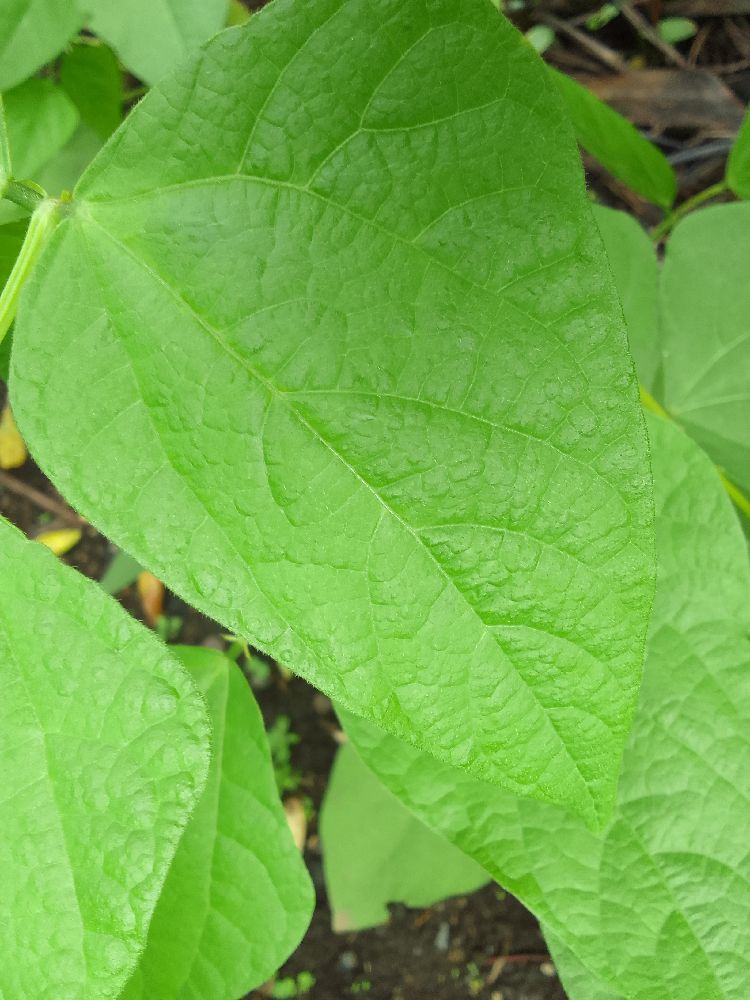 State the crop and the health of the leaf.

common bean, healthy
